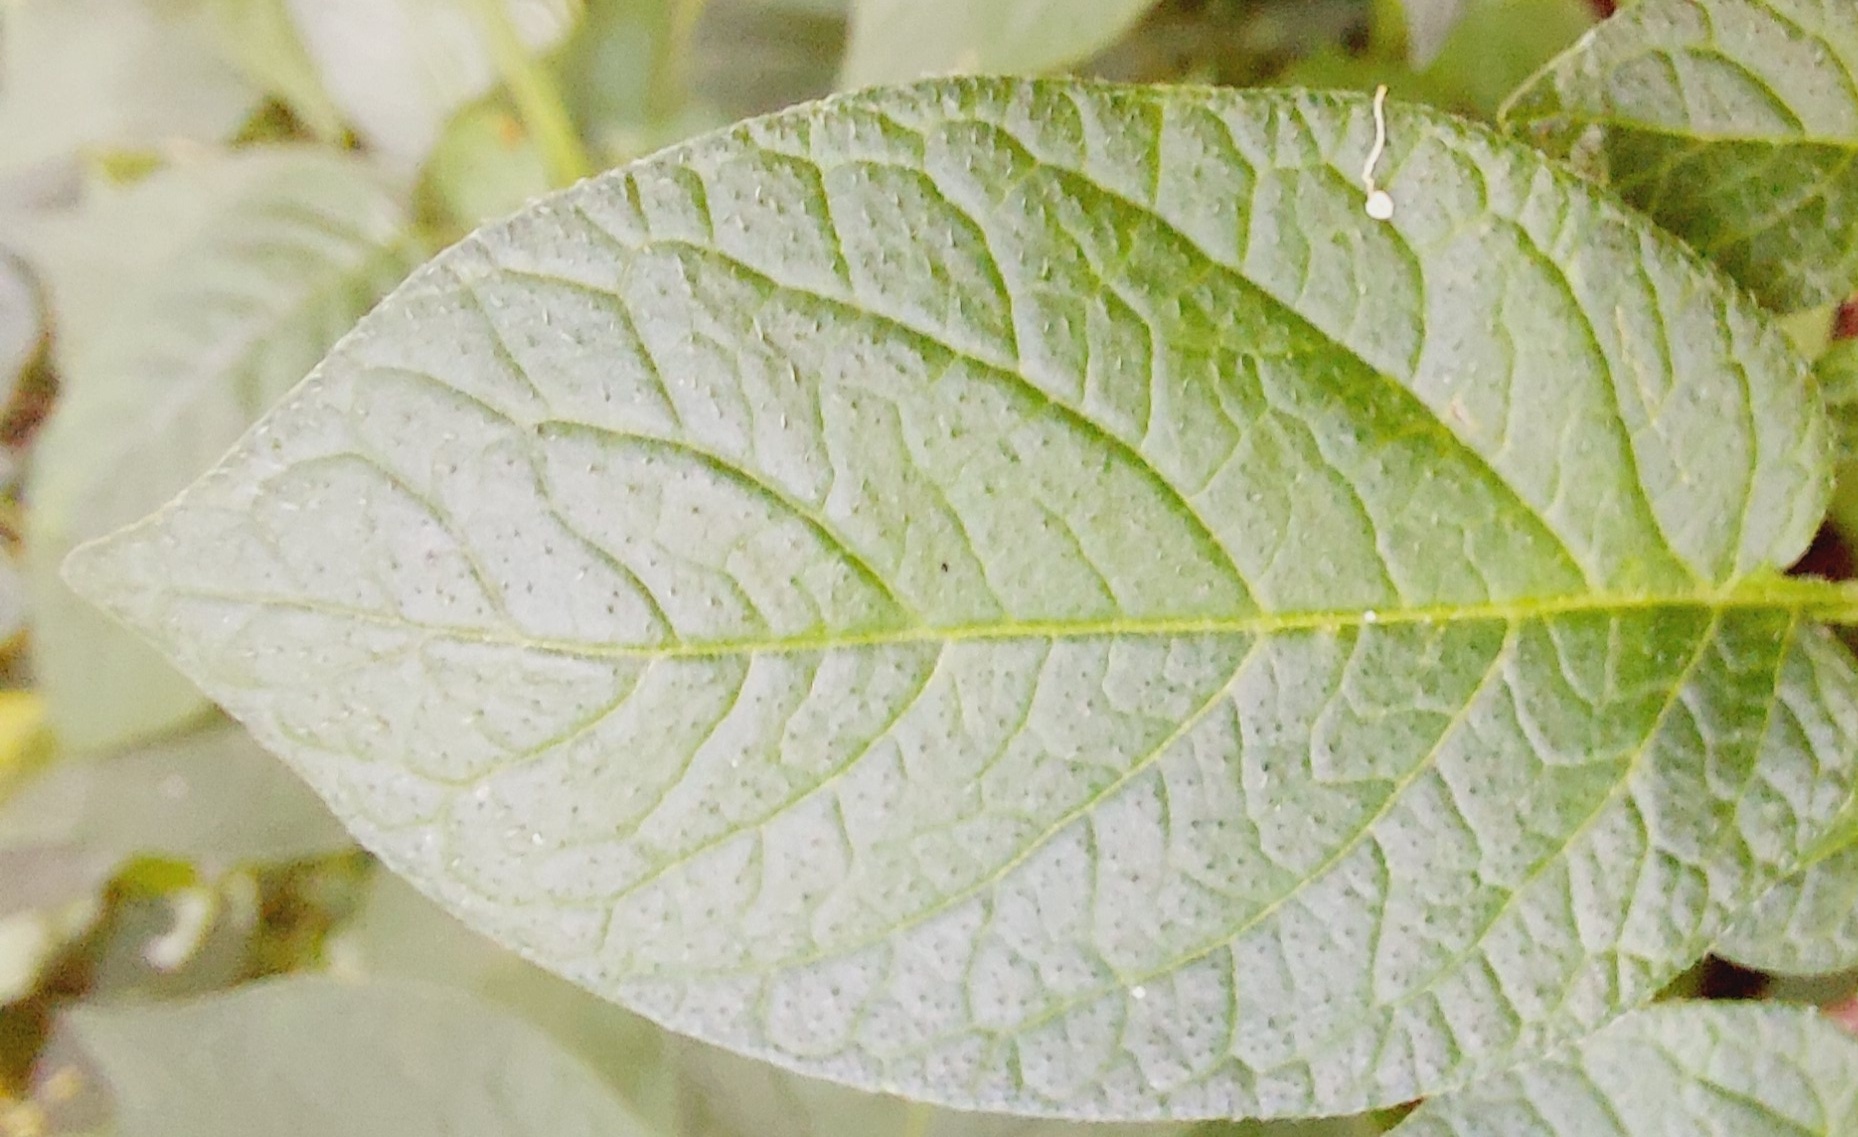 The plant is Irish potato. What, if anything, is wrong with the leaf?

healthy
